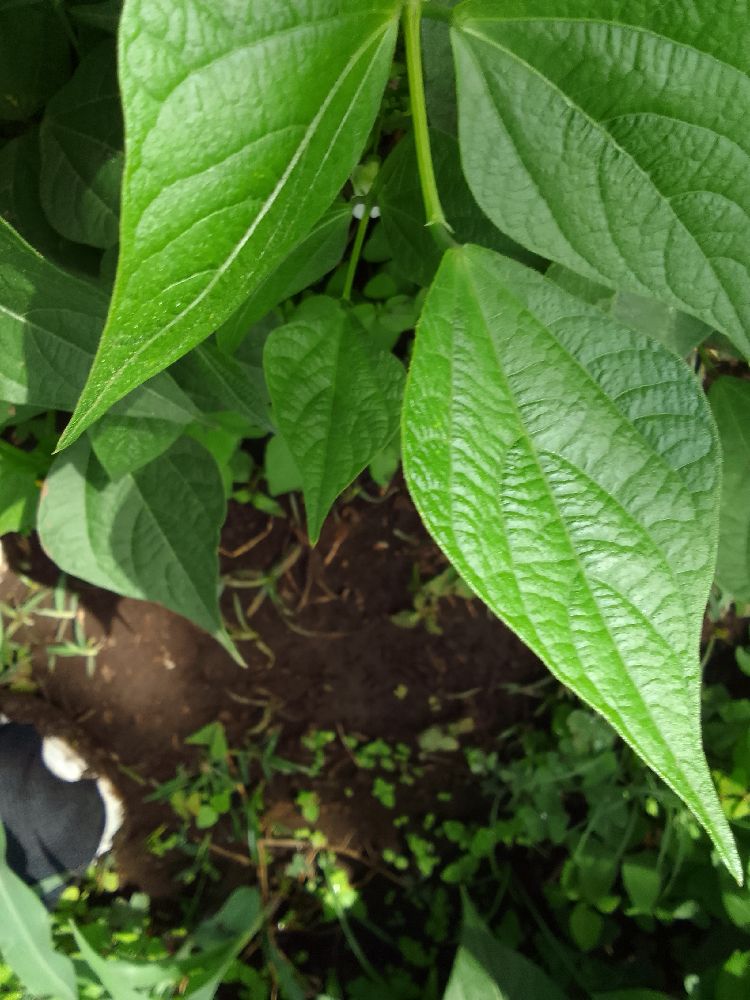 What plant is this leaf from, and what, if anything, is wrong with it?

common bean, healthy
